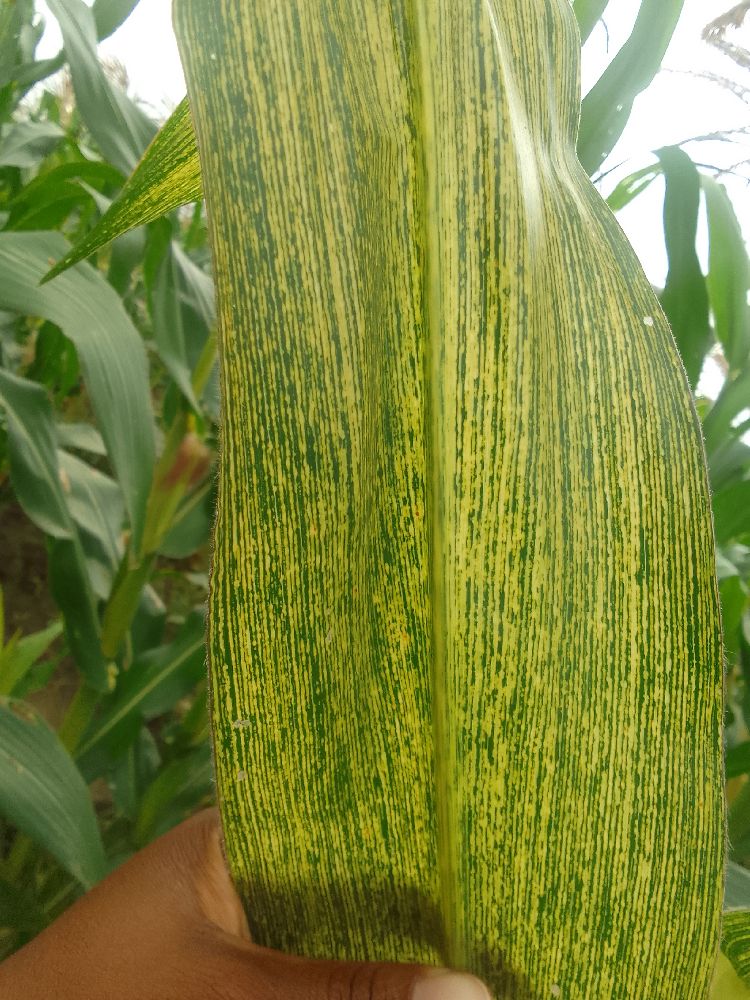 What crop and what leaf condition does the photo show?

maize, maize streak virus
